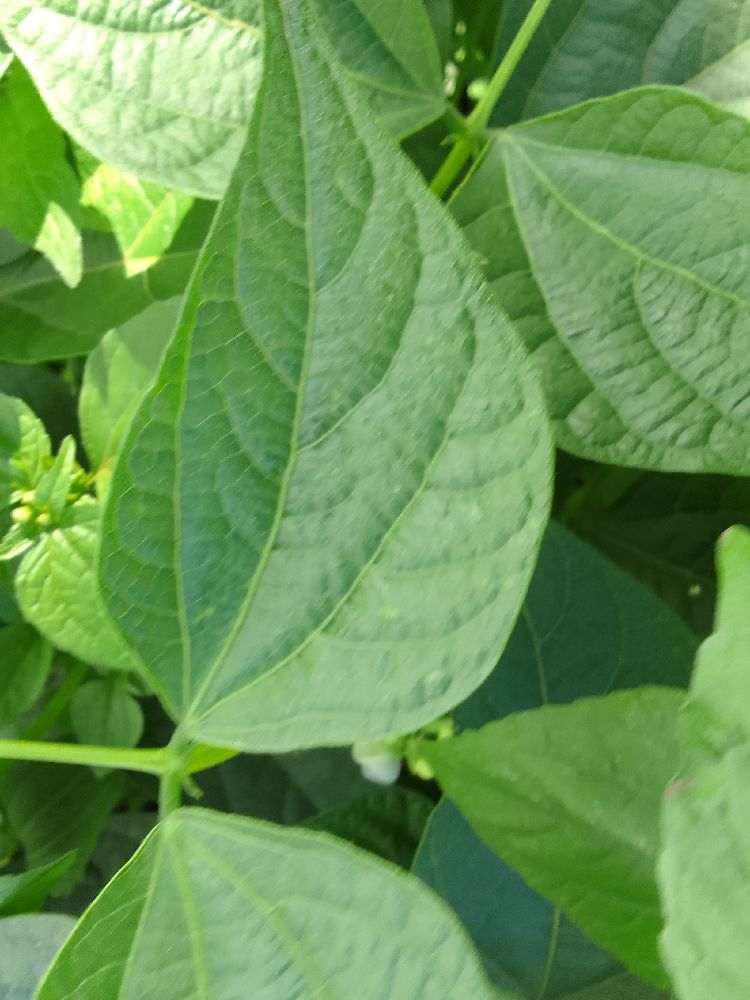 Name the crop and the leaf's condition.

common bean, healthy
